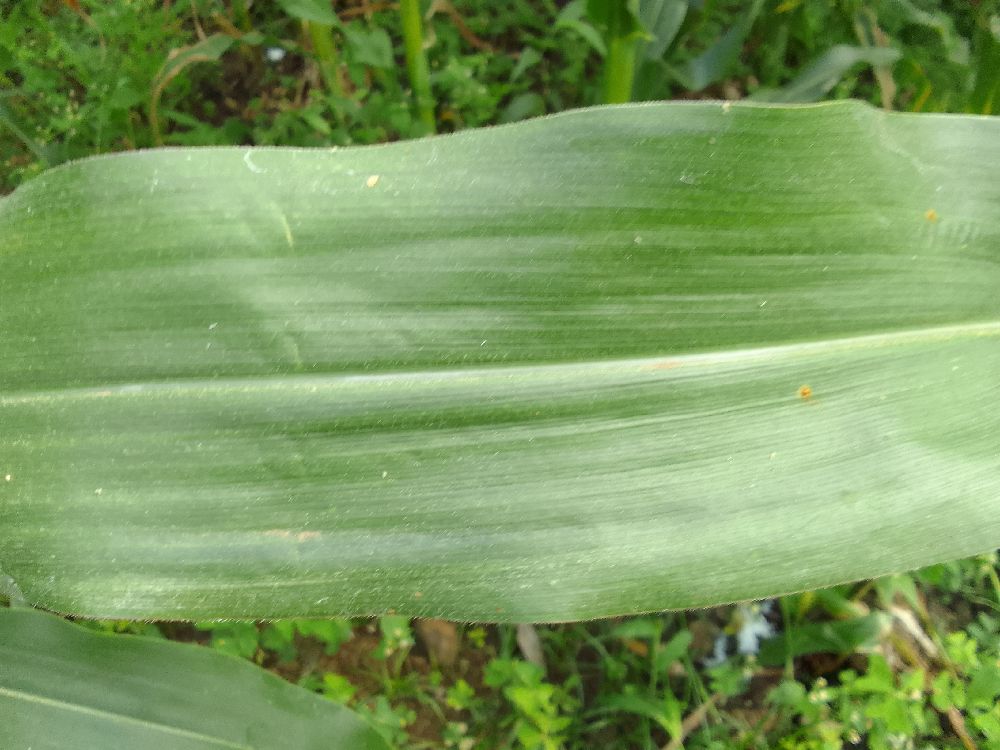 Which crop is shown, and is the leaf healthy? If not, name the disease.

maize, healthy
